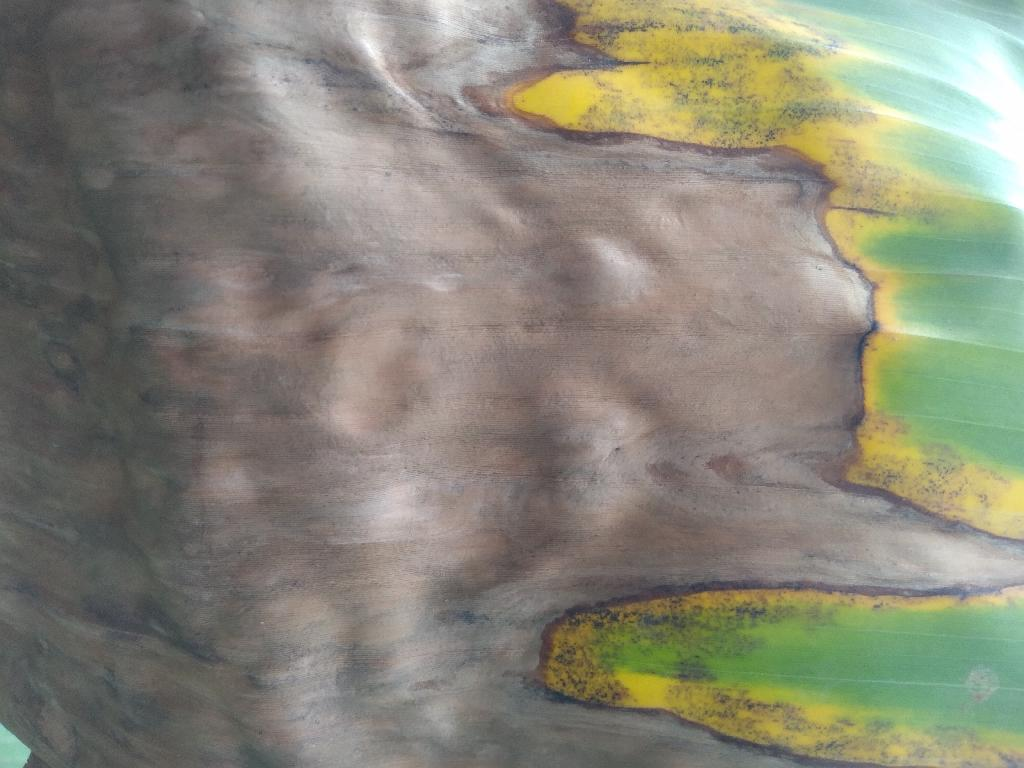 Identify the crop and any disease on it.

banana, black sigatoka
